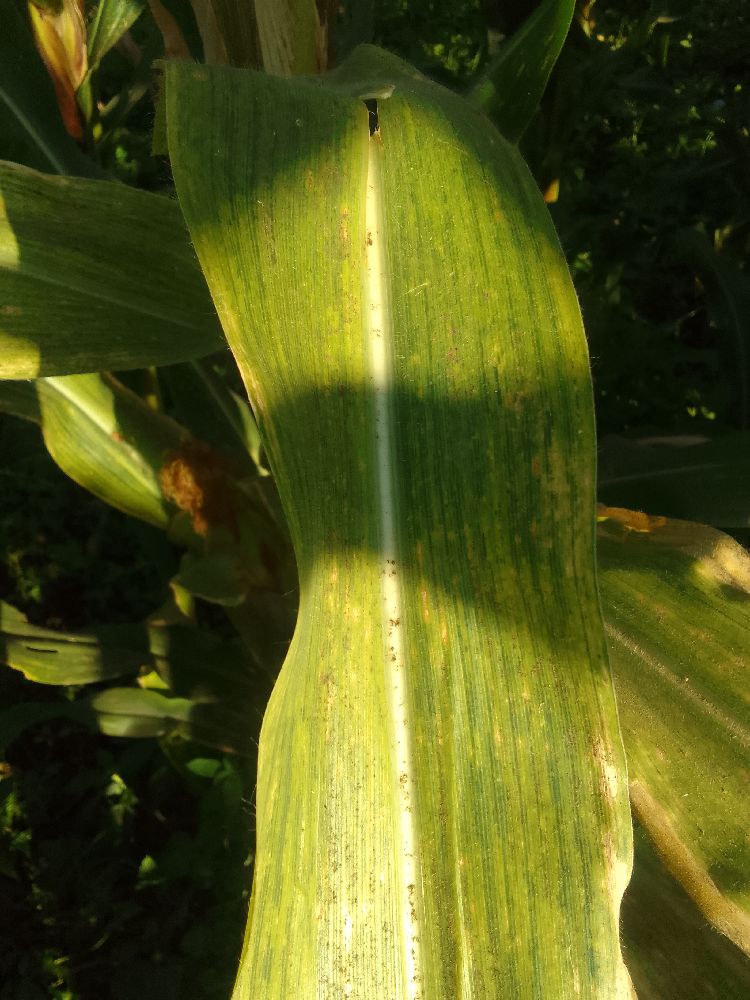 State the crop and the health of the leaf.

maize, maize lethal necrosis
